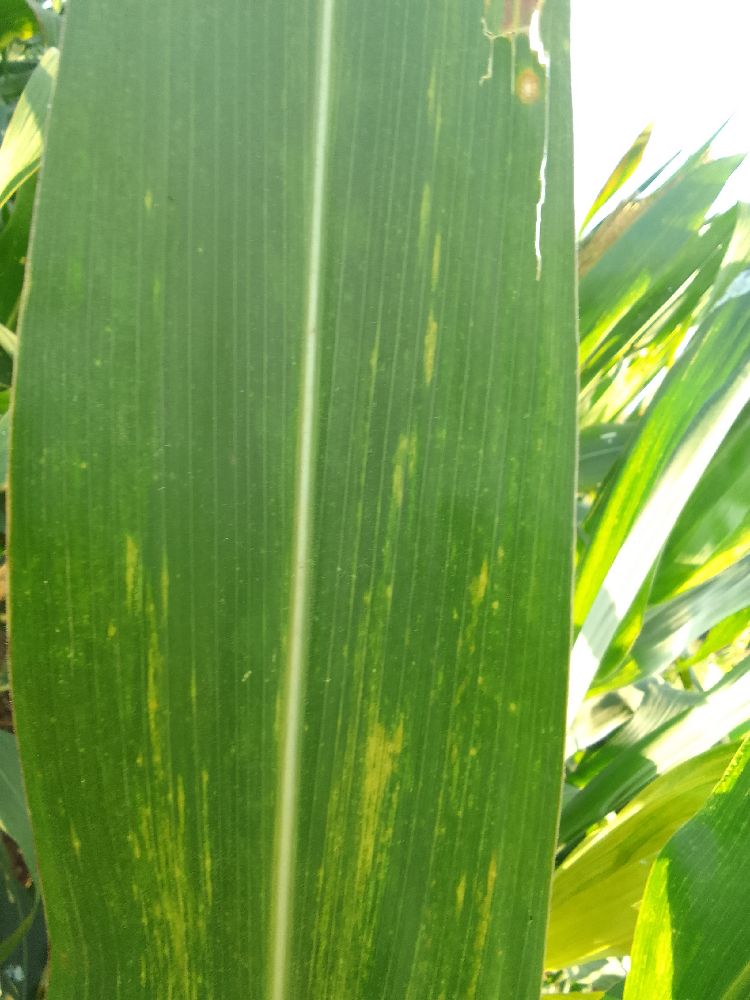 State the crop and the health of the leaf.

maize, maize lethal necrosis
